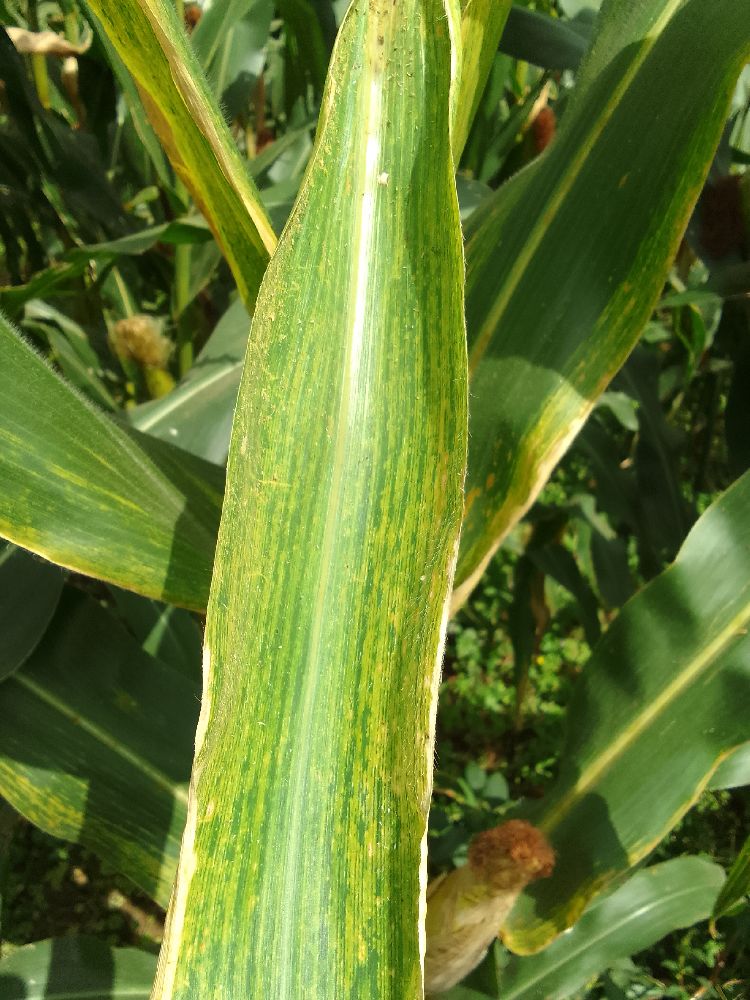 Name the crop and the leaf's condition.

maize, maize lethal necrosis
